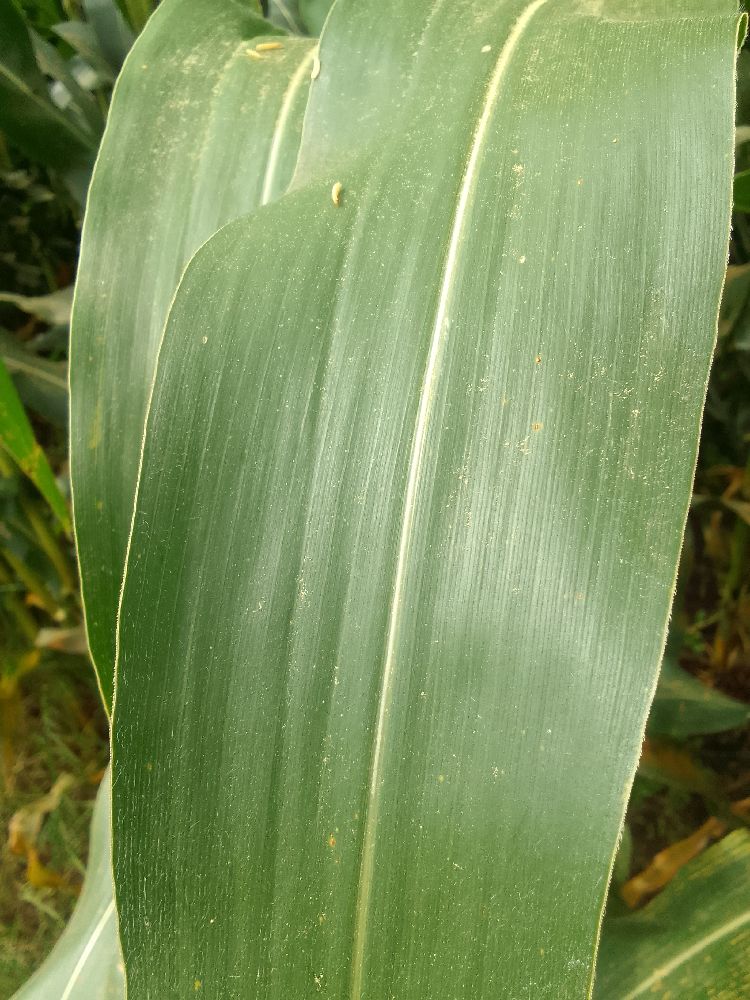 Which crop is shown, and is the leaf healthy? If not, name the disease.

maize, healthy
